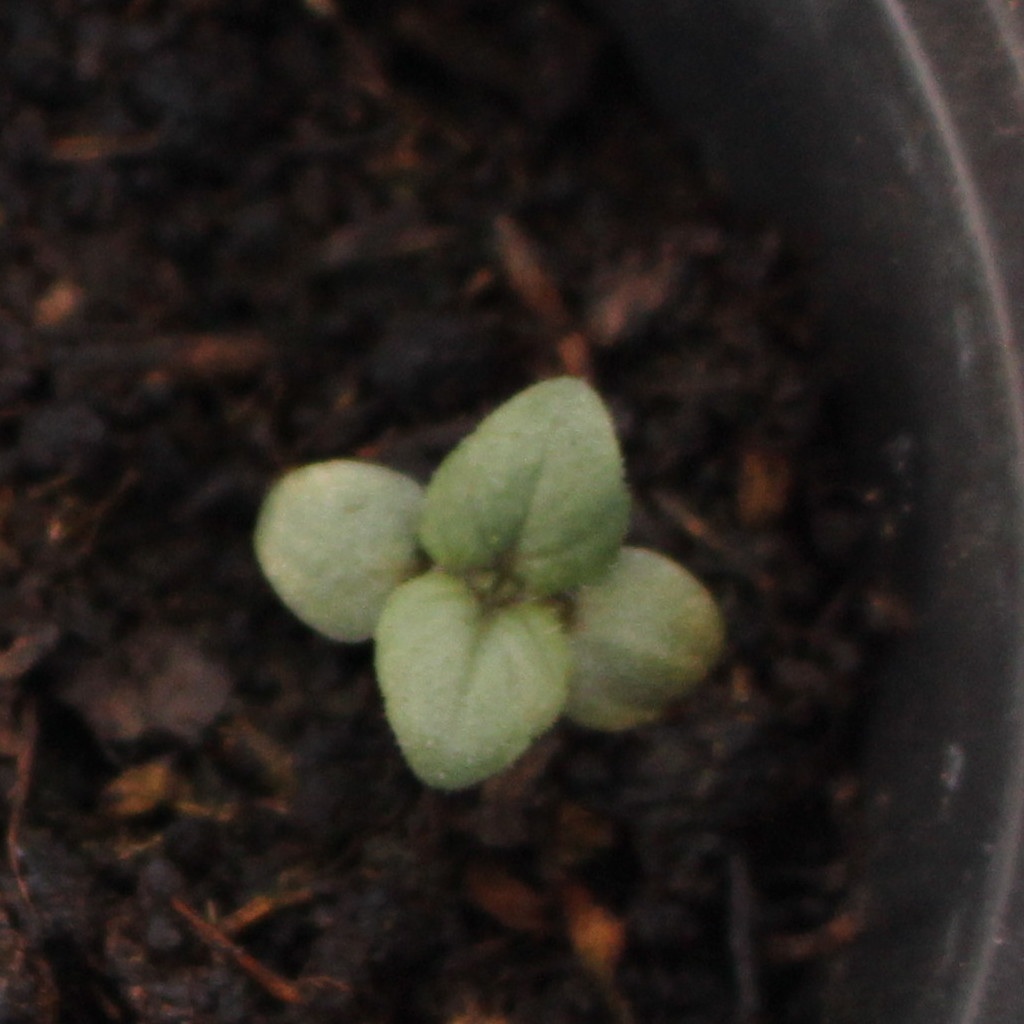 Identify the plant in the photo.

Veronica persica
